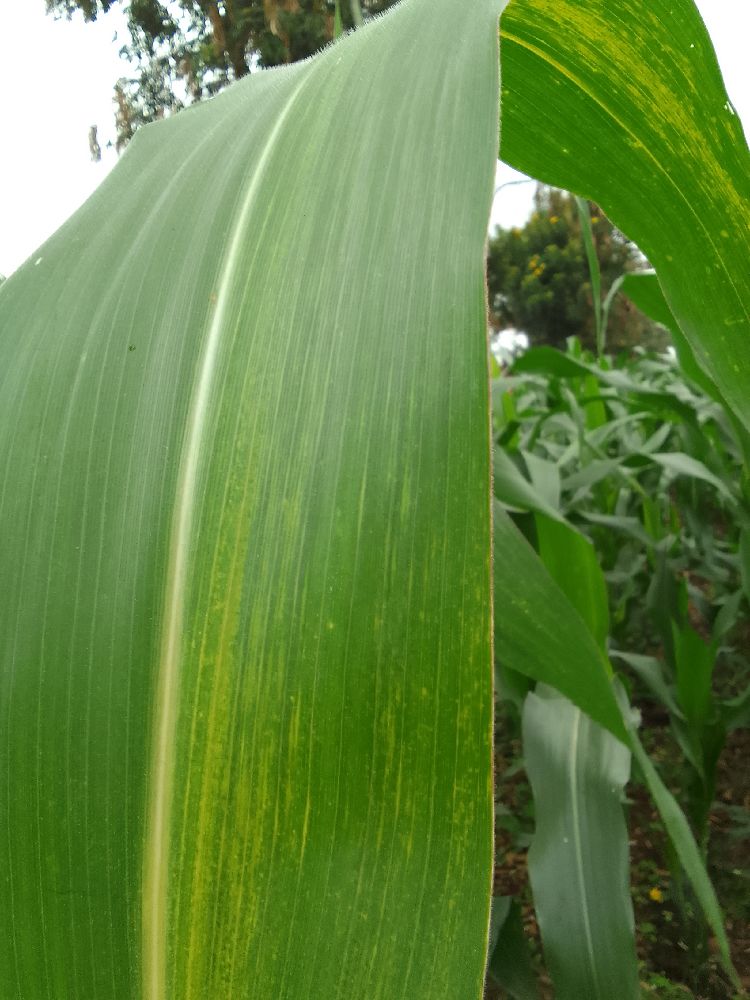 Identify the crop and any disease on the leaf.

maize, maize lethal necrosis
